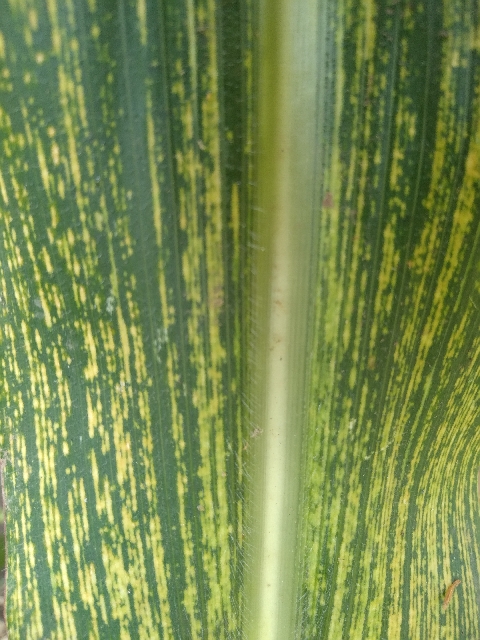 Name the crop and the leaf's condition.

maize, maize streak virus
